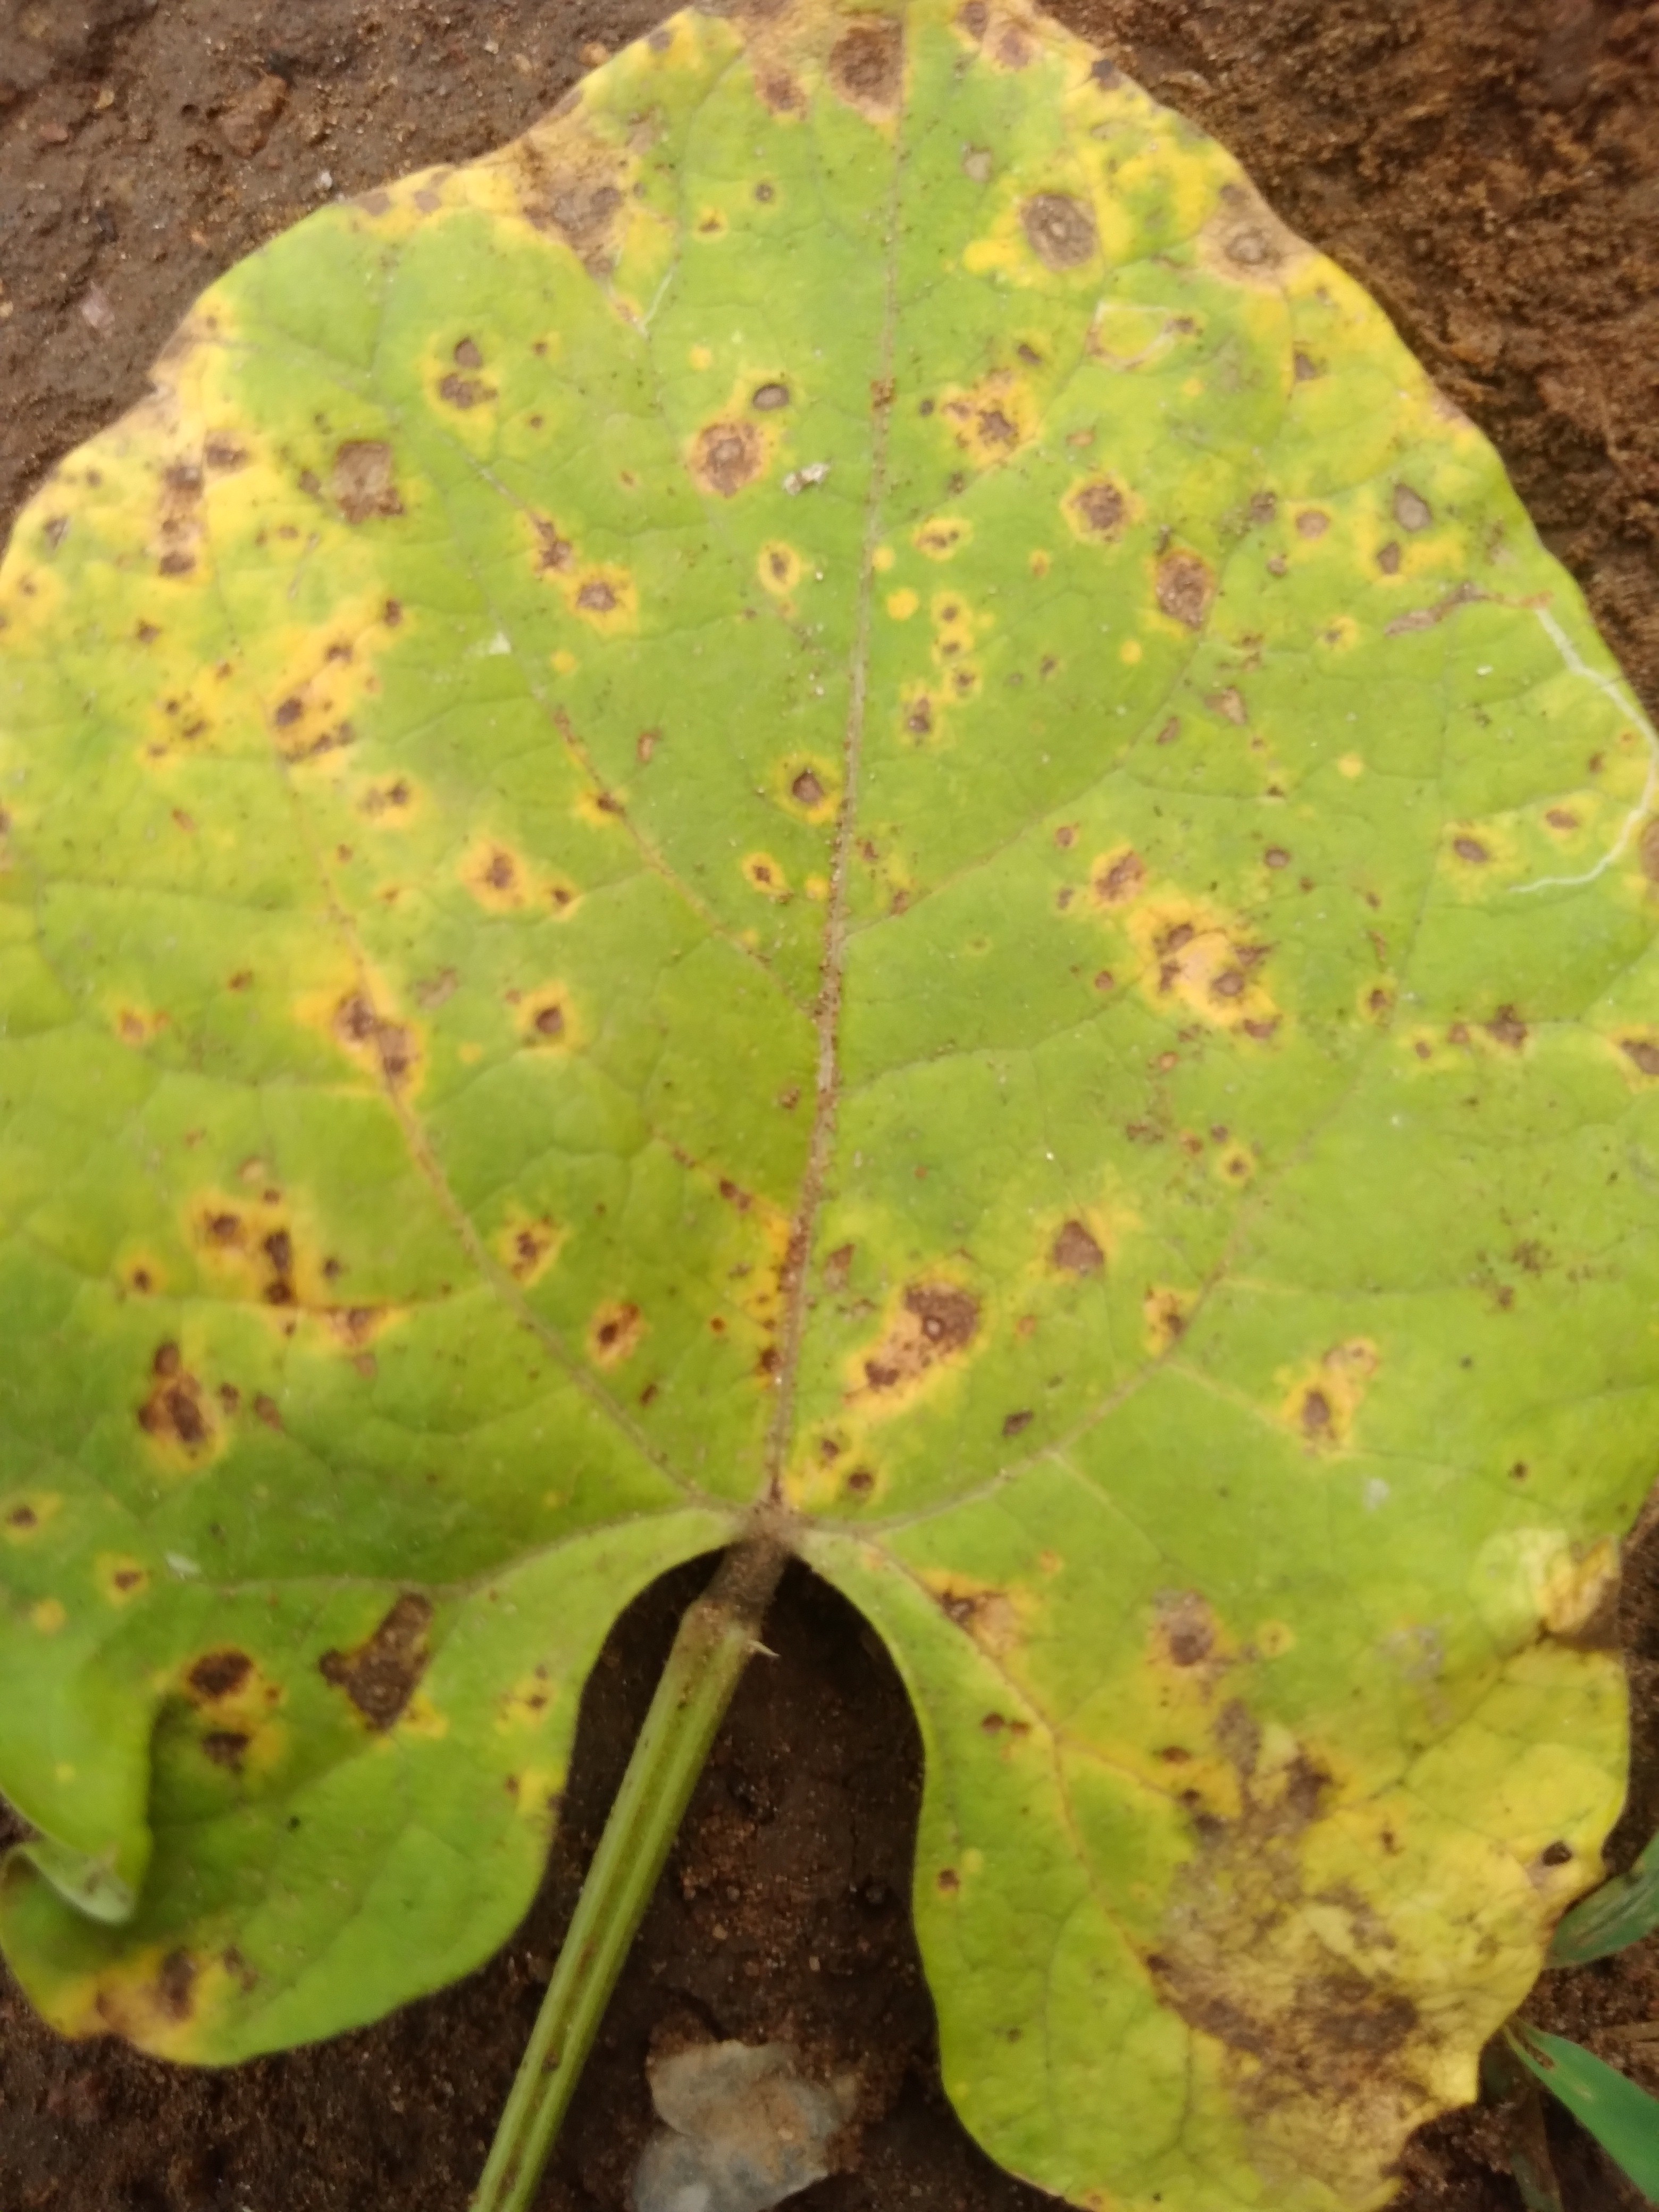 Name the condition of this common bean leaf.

rust
